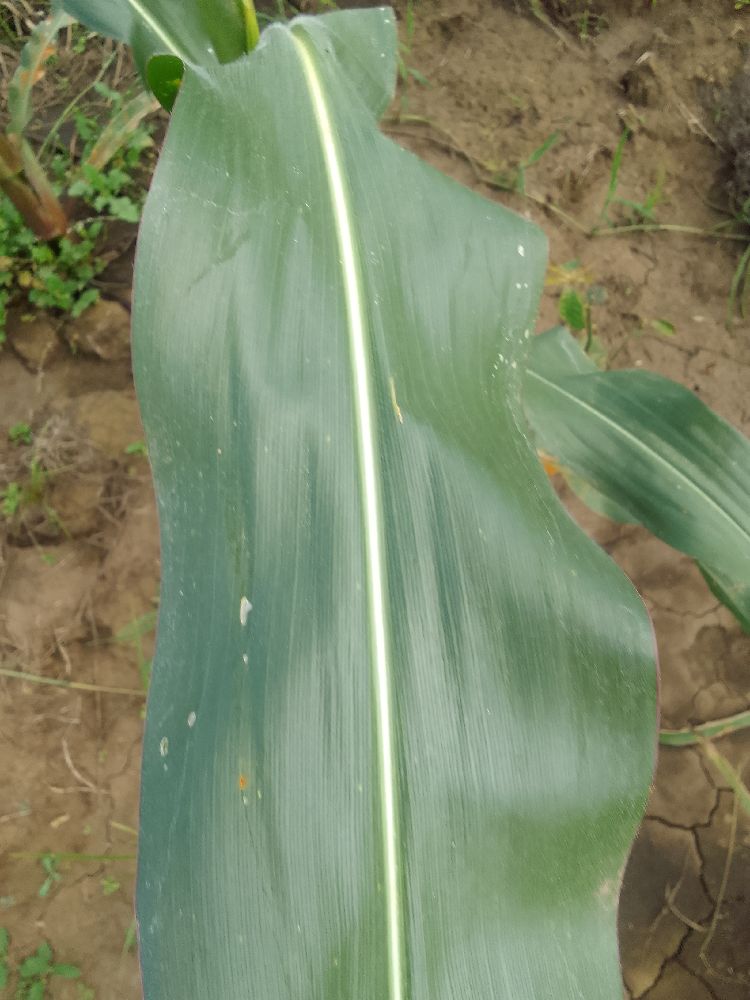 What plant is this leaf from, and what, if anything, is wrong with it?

maize, healthy
